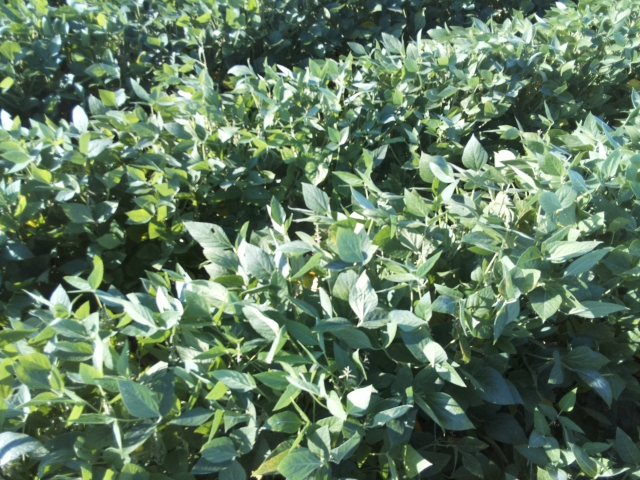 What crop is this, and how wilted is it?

soybean, leaflets folding inward at secondary pulvinus with no turgor loss in leaflets or petioles
